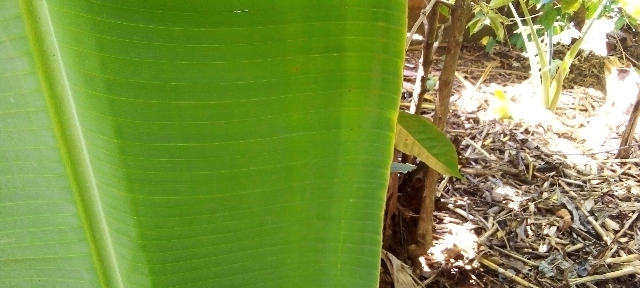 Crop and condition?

banana, healthy
